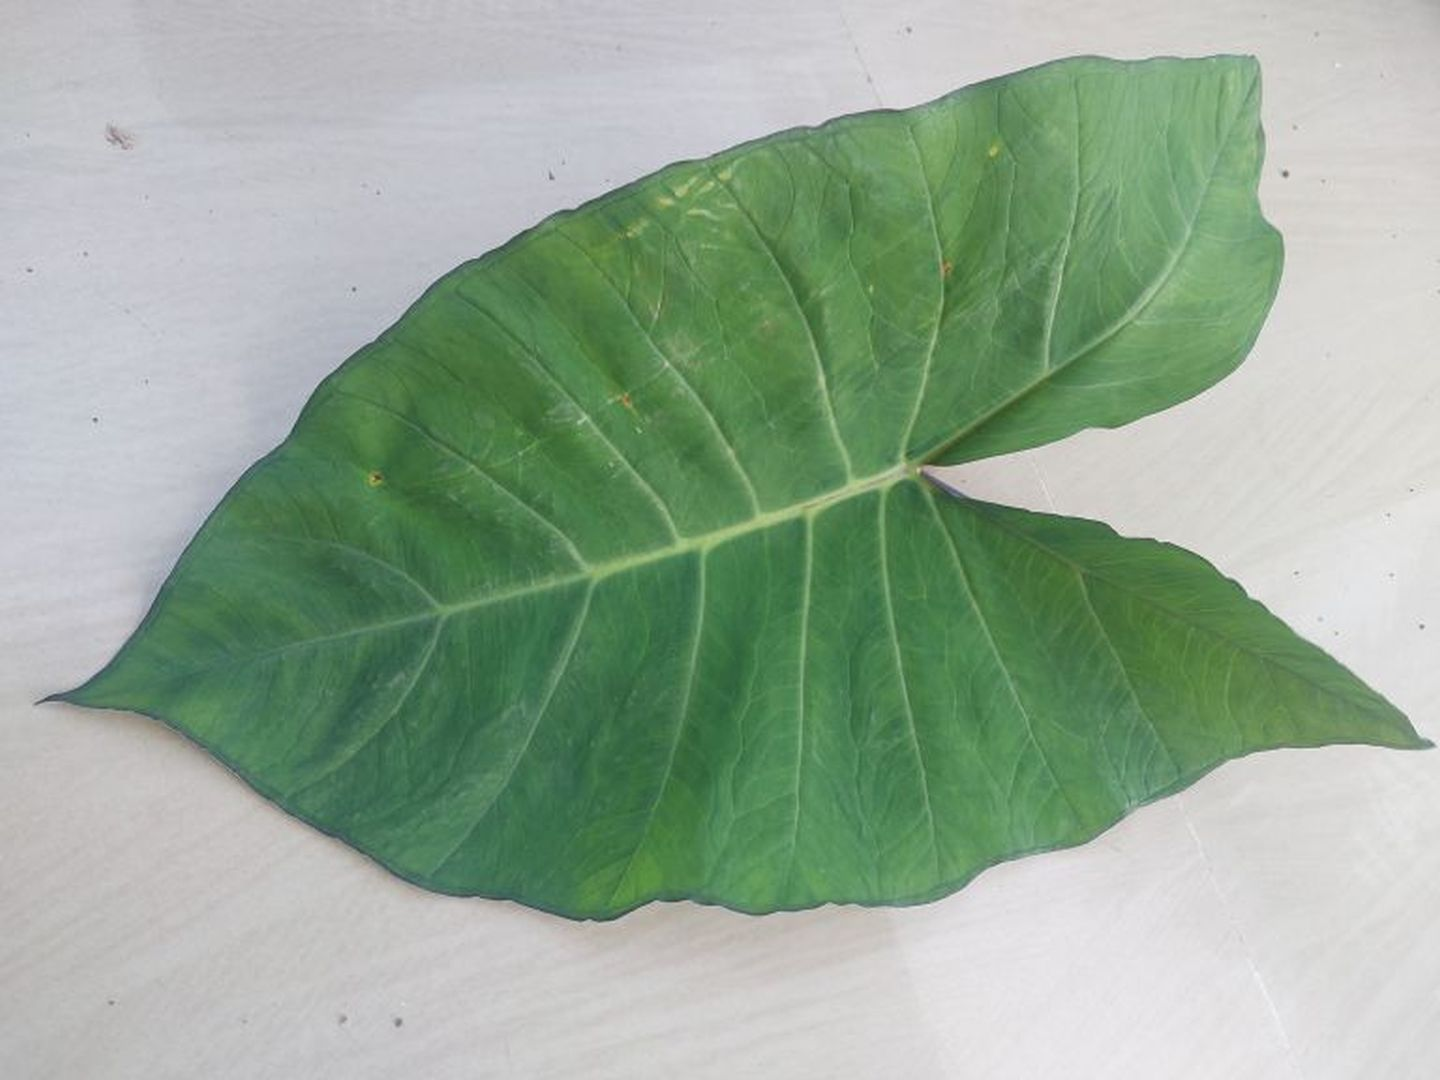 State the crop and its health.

taro, healthy
